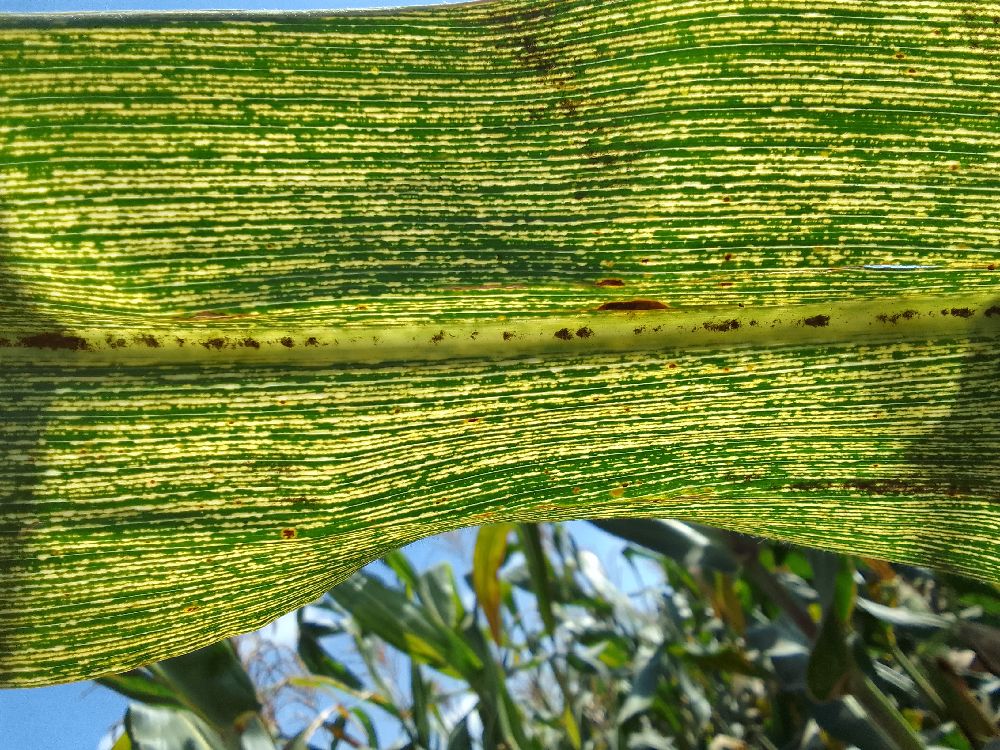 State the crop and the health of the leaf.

maize, maize streak virus
